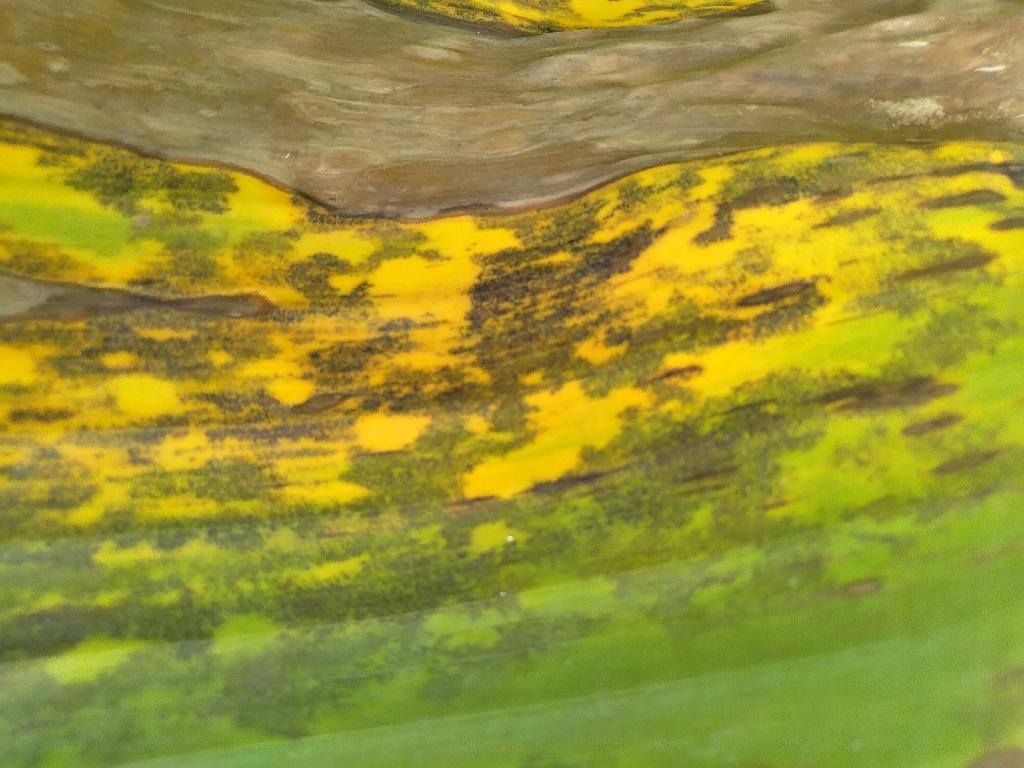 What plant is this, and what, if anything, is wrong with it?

banana, black sigatoka
